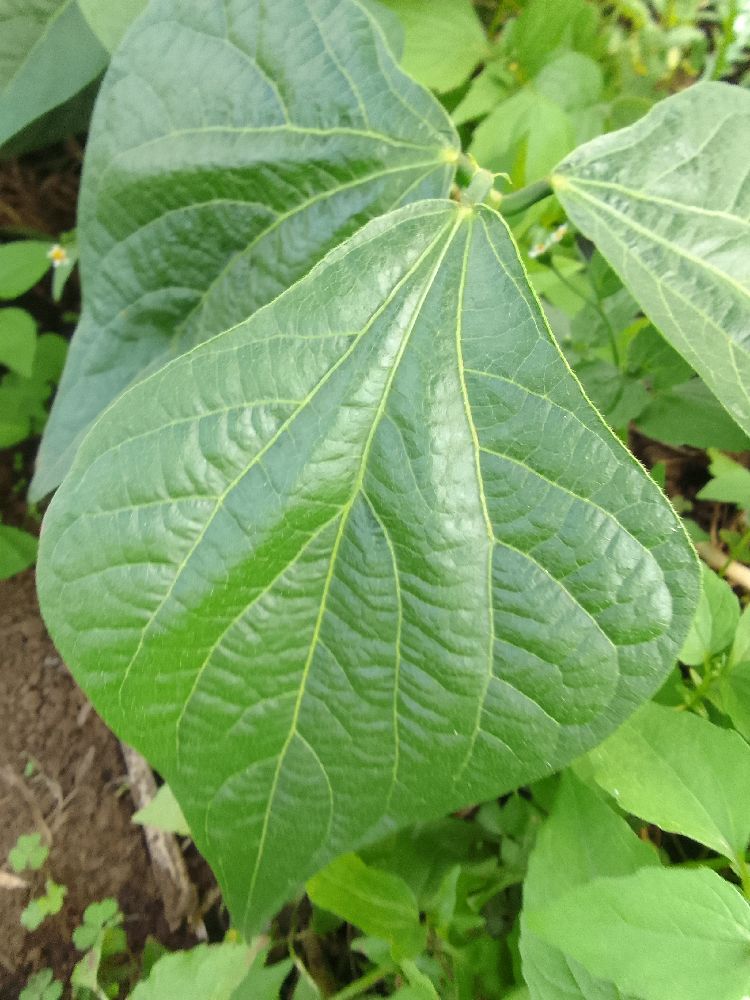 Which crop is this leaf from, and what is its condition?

common bean, healthy
